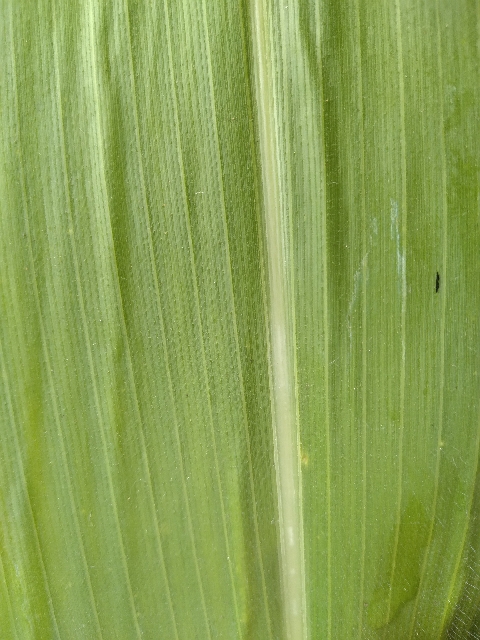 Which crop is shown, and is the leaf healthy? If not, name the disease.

maize, healthy
